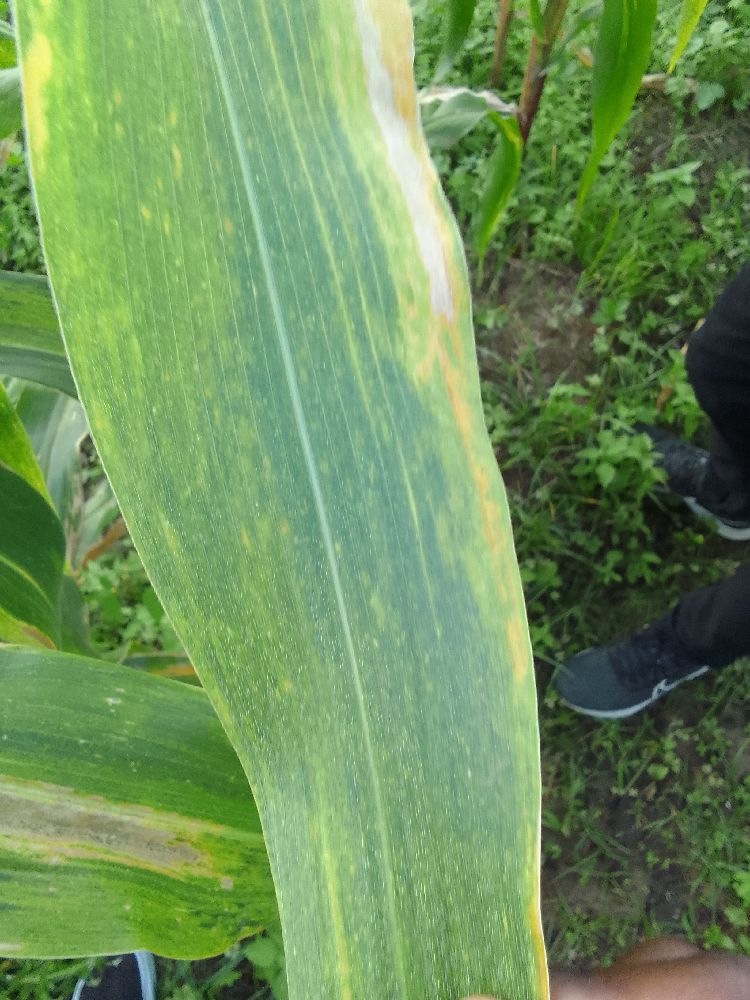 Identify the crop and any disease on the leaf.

maize, maize lethal necrosis
